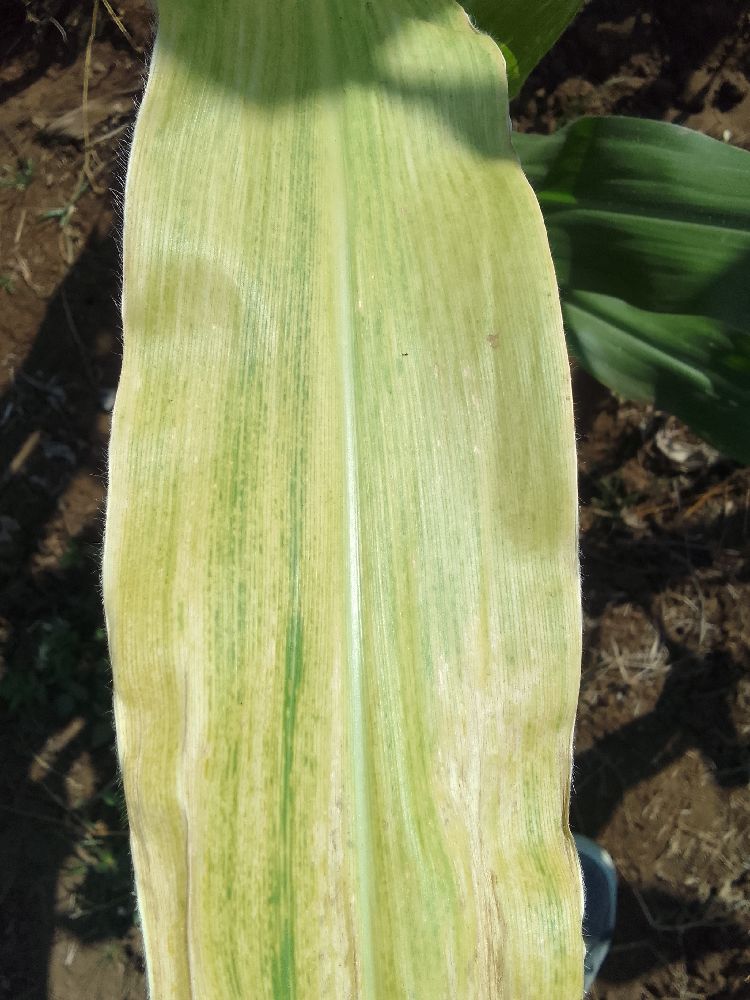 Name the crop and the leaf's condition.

maize, maize lethal necrosis
